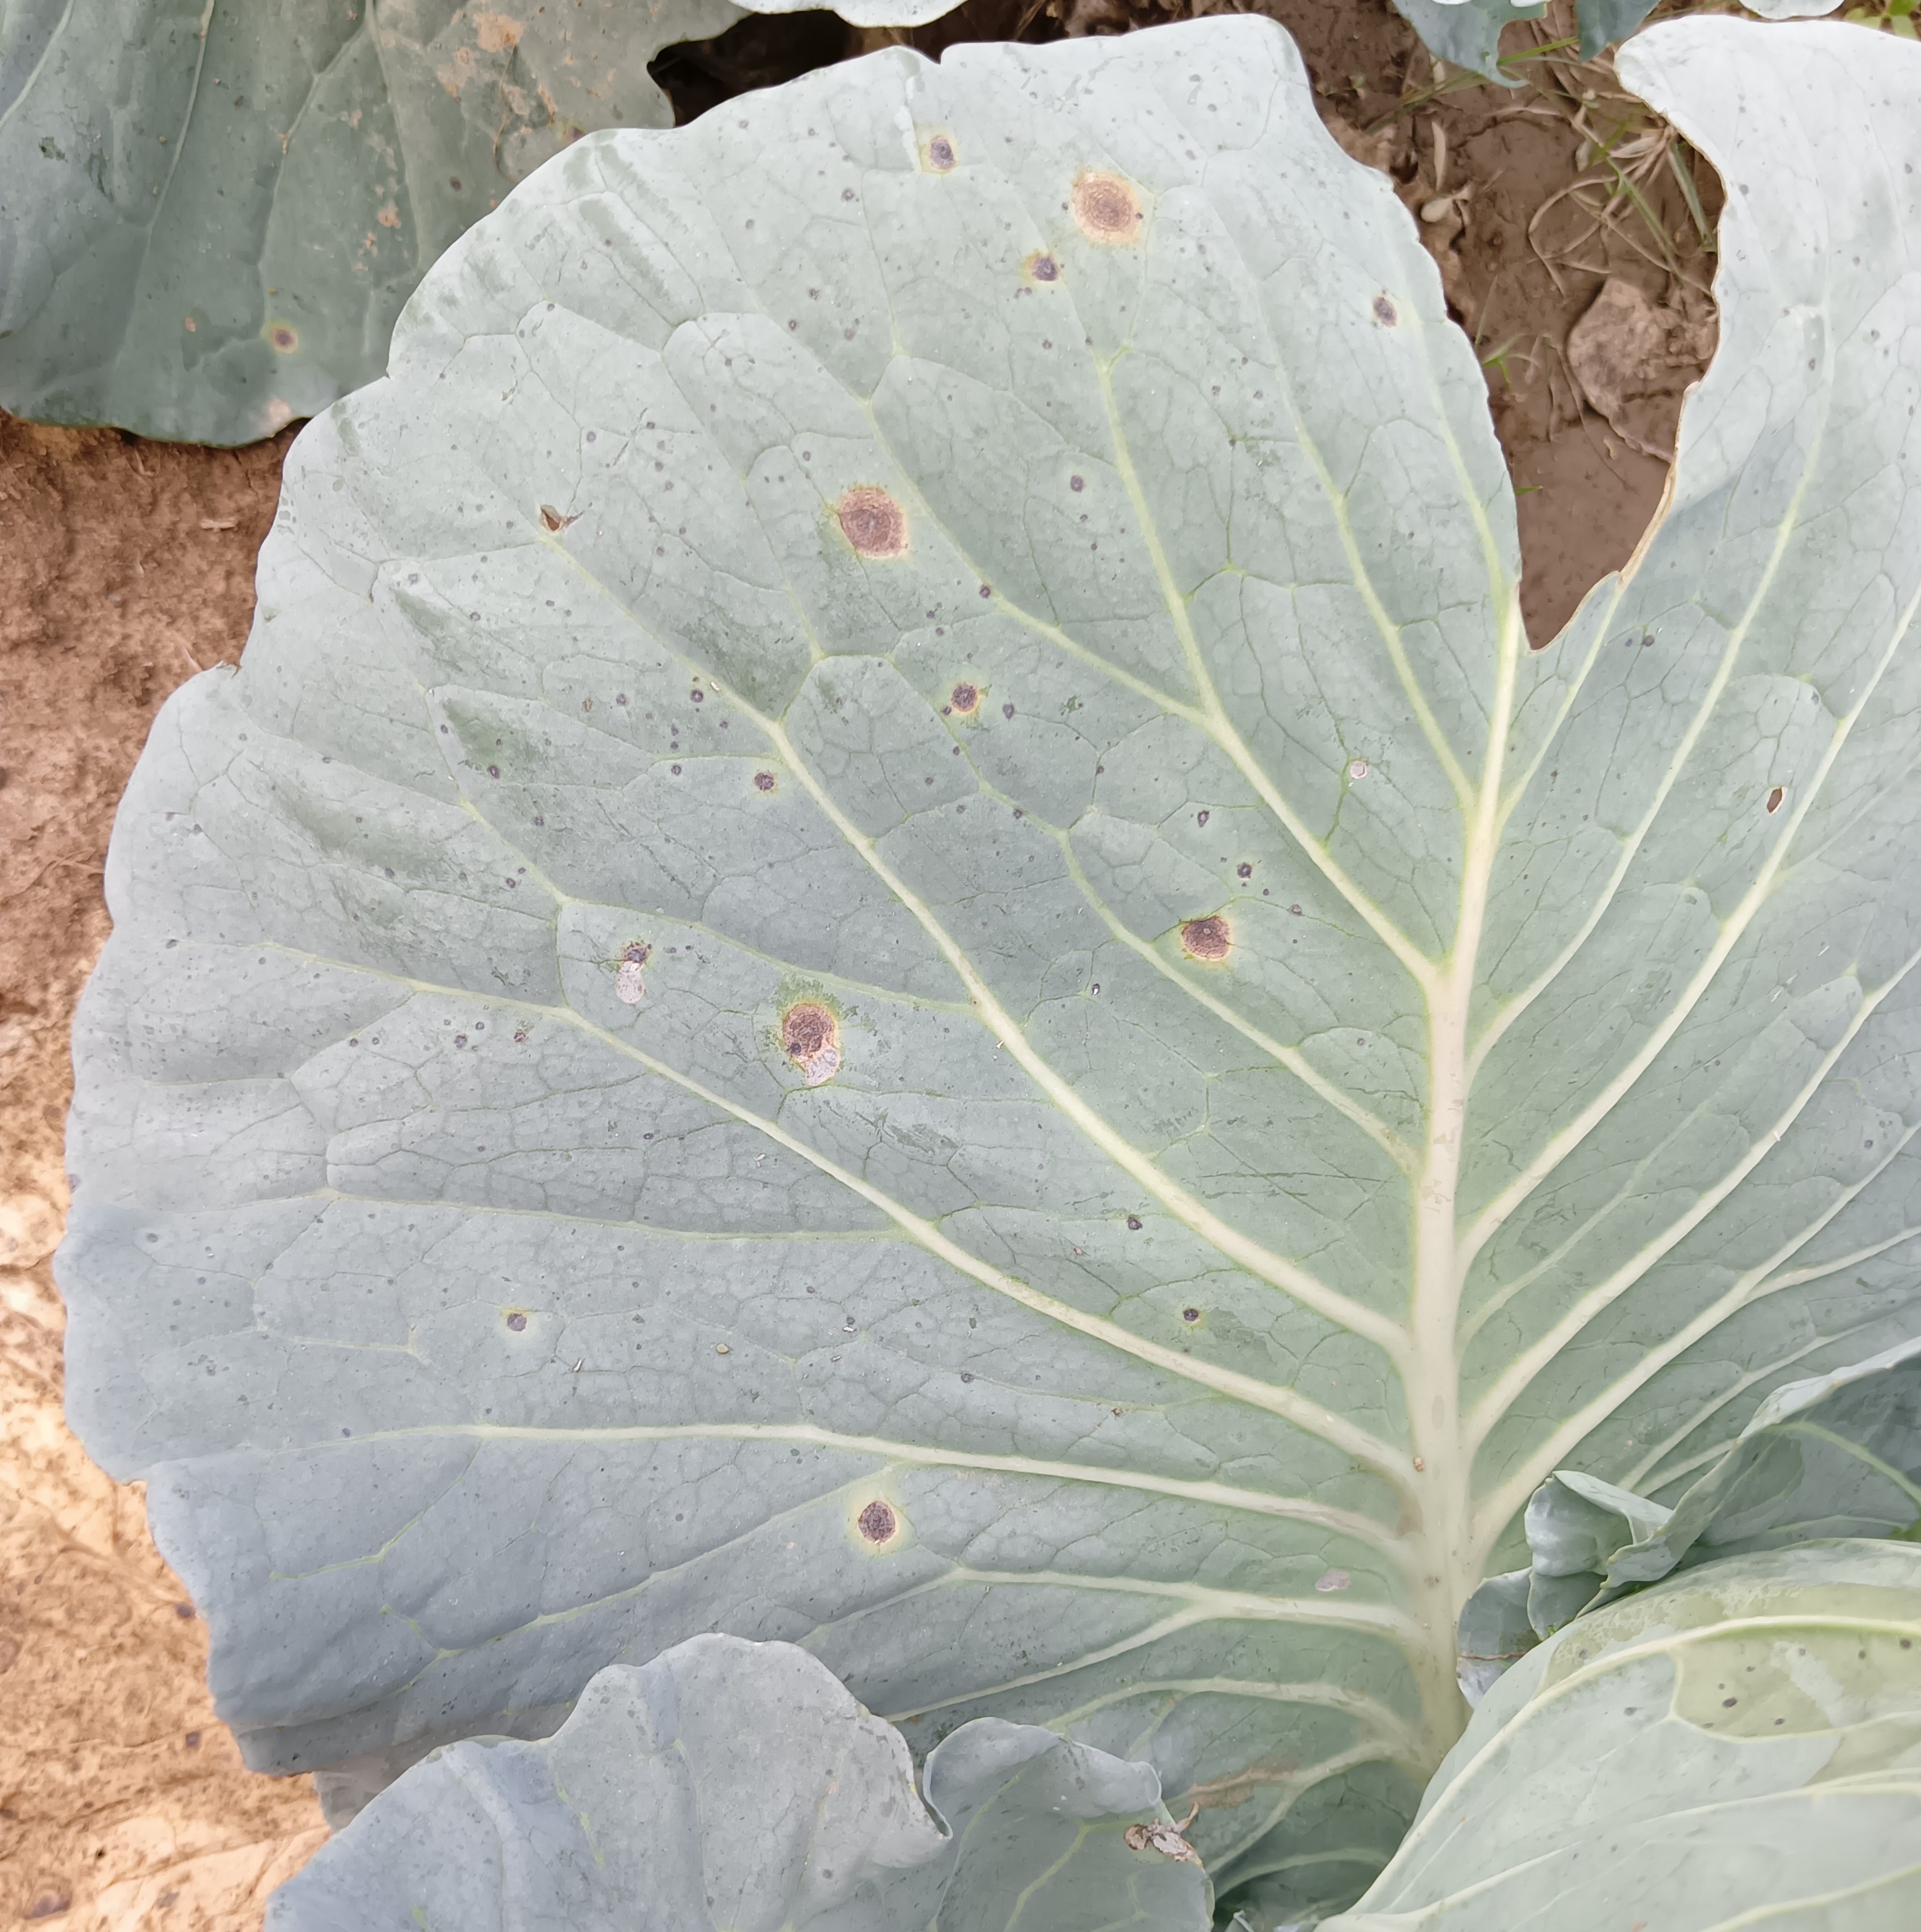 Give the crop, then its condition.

cabbage, alternaria
